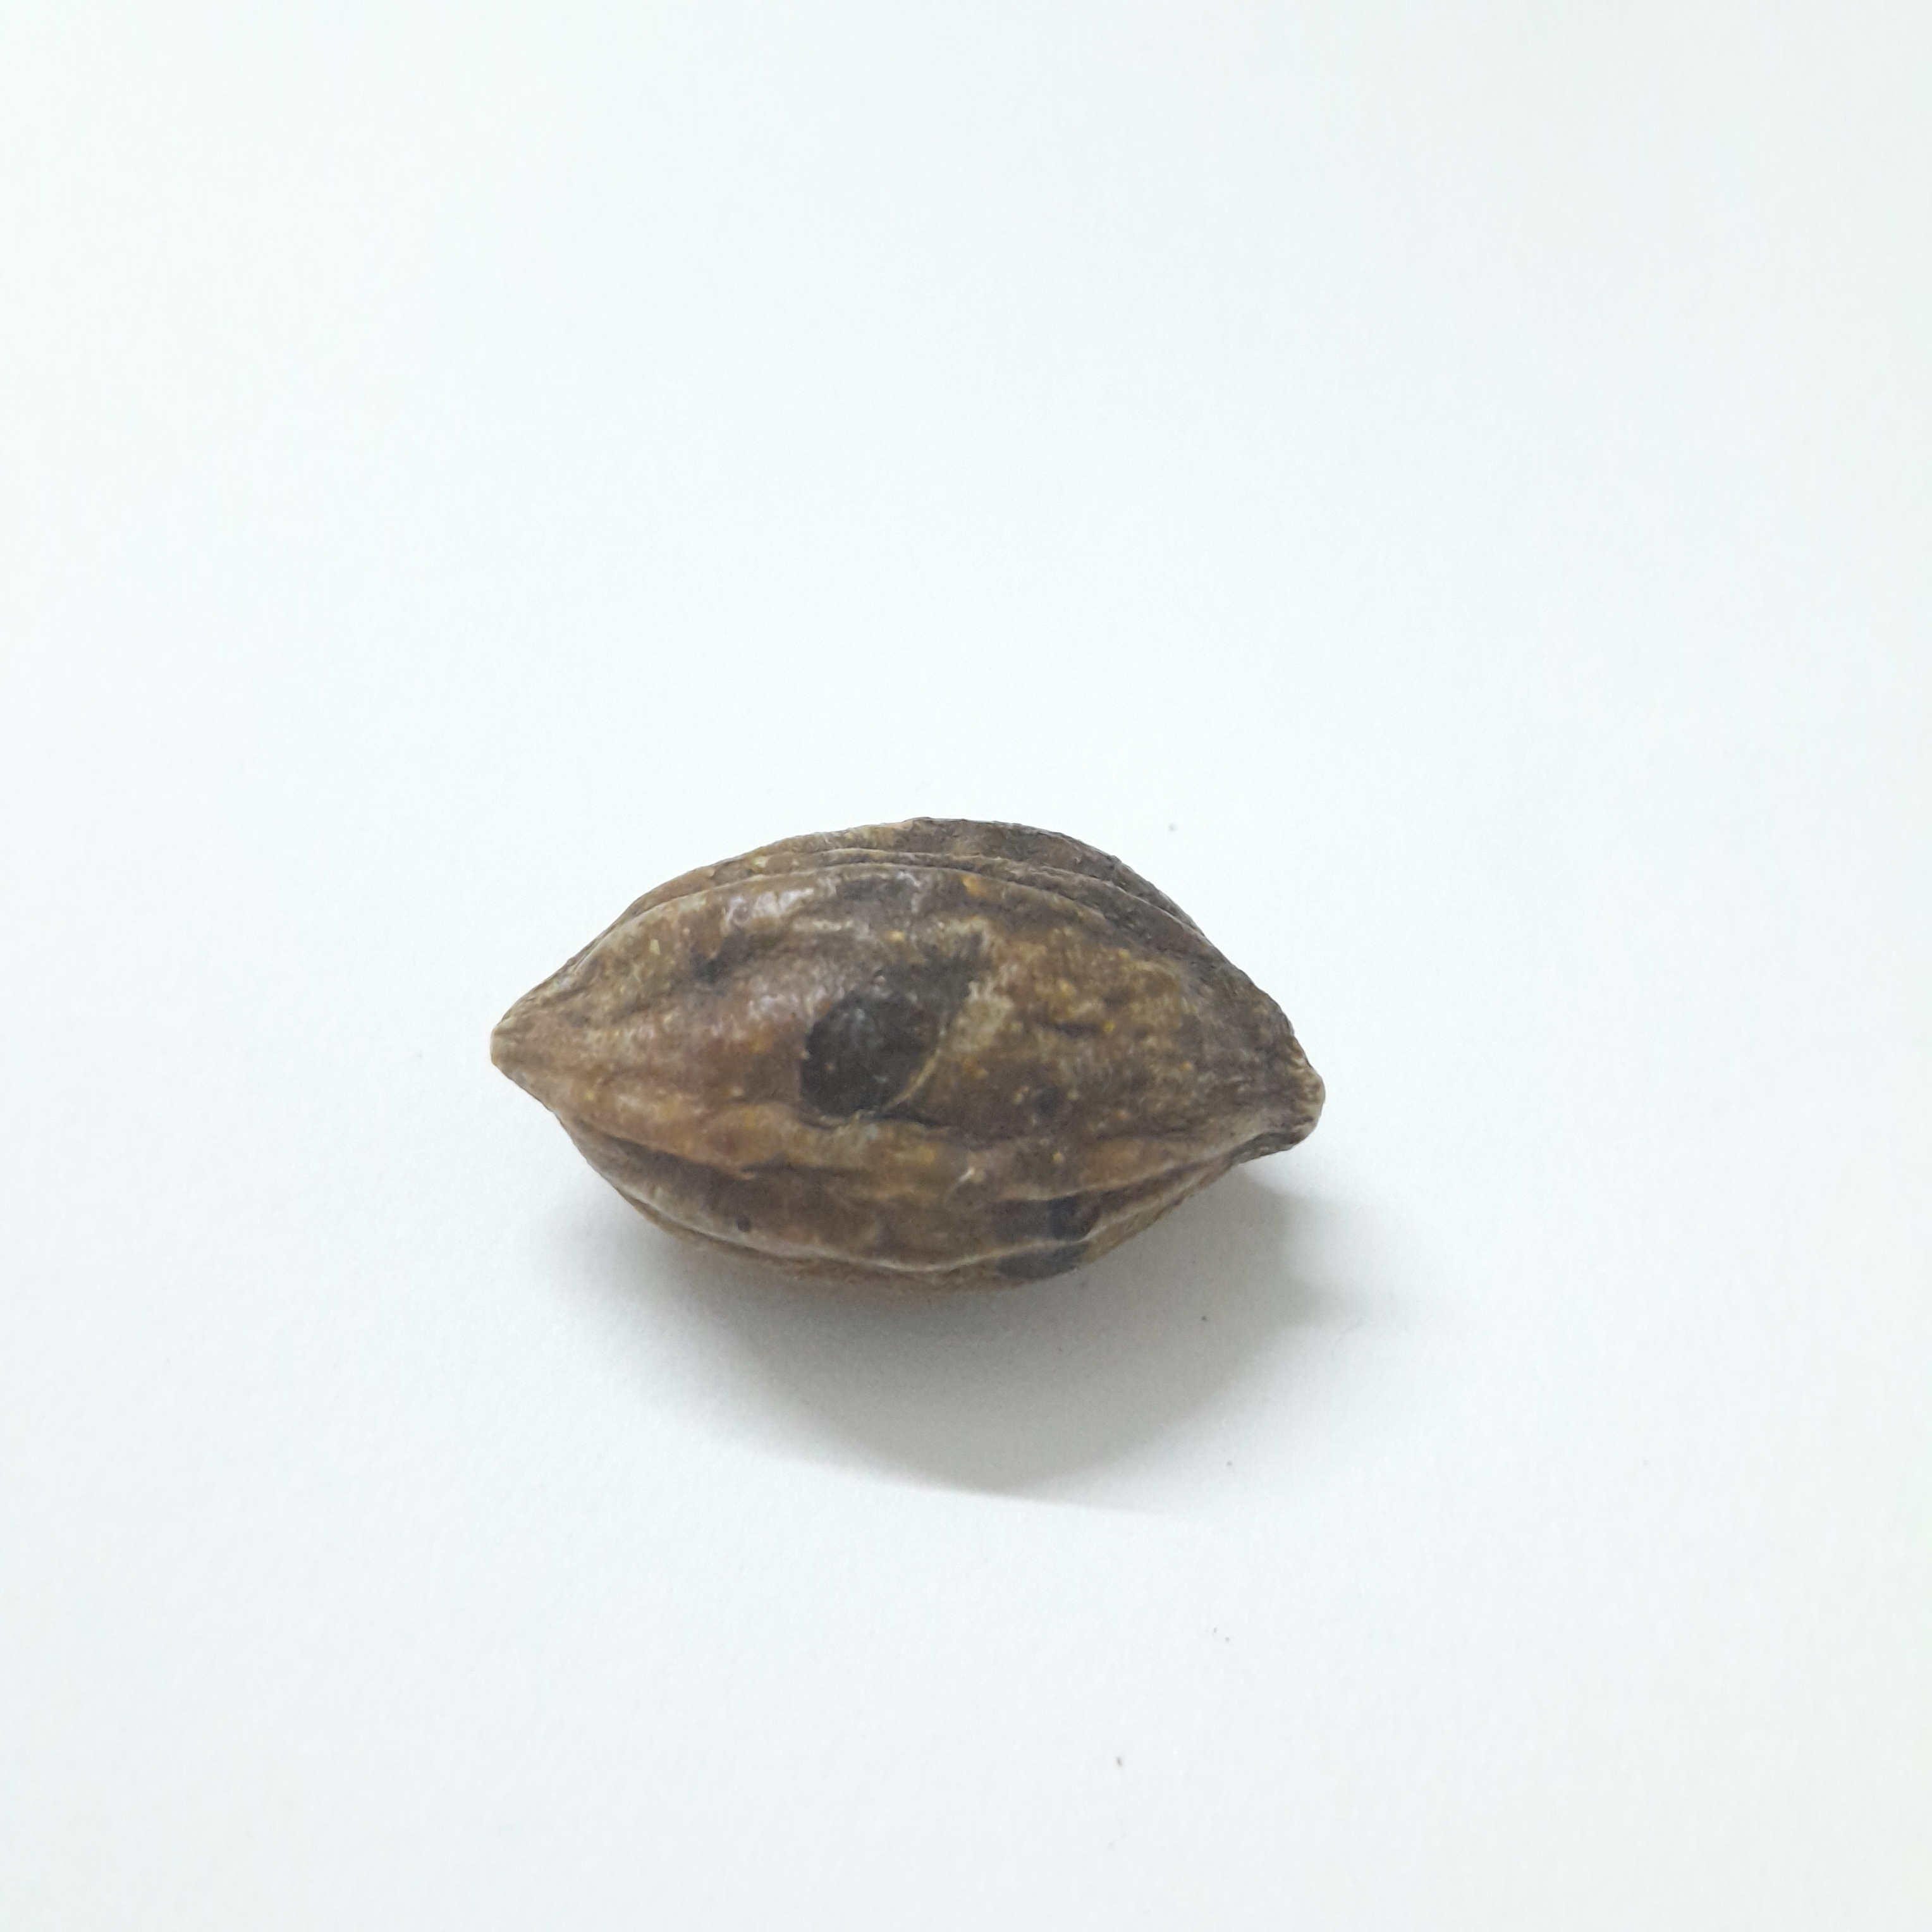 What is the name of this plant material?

hirdaa
